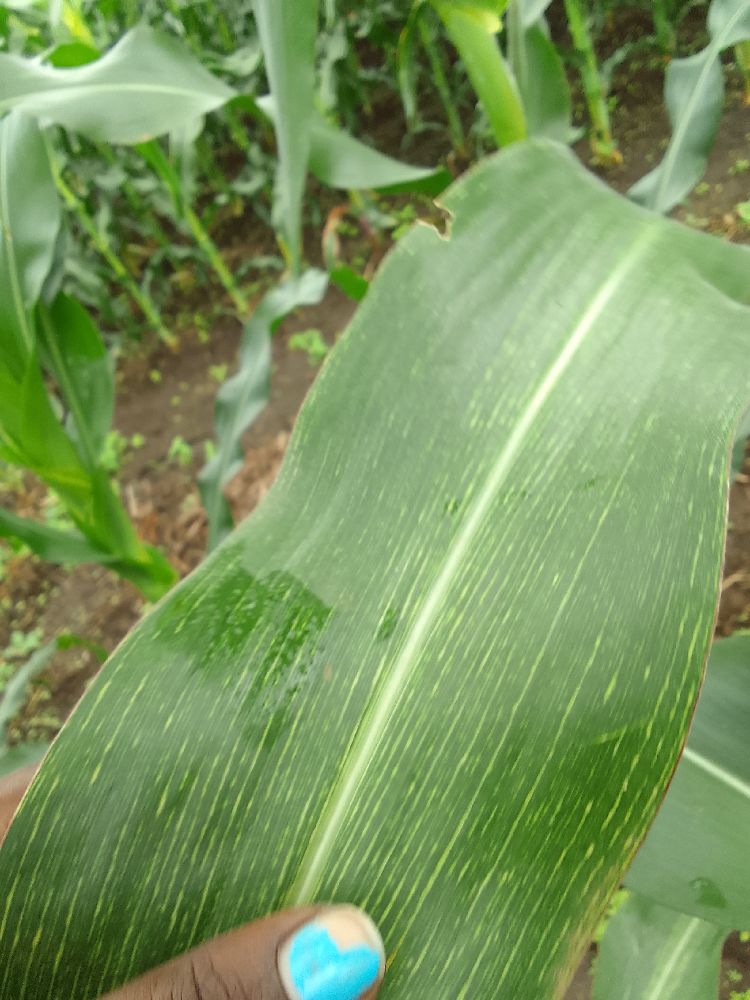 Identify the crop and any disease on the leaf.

maize, maize streak virus
